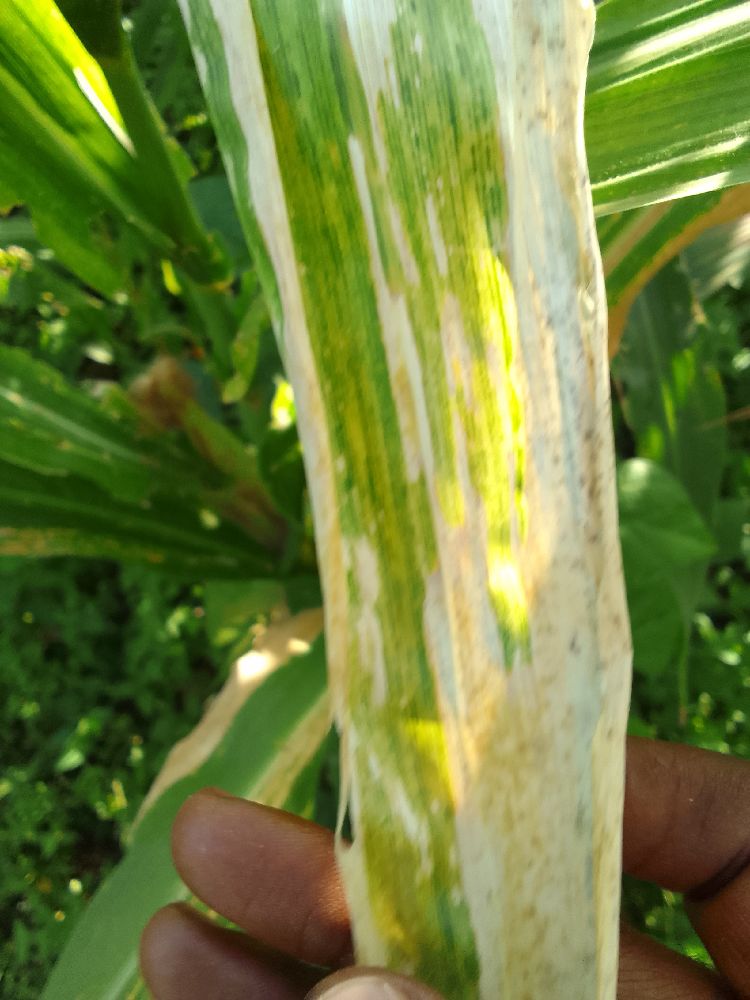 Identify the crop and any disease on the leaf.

maize, maize lethal necrosis
